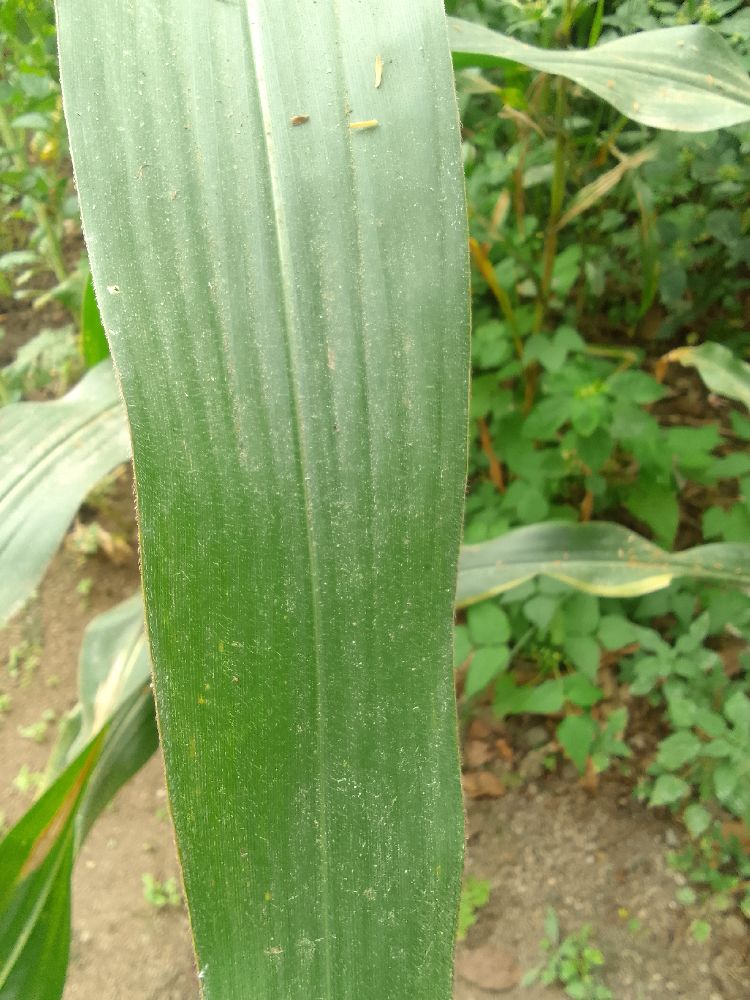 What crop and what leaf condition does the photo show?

maize, healthy
